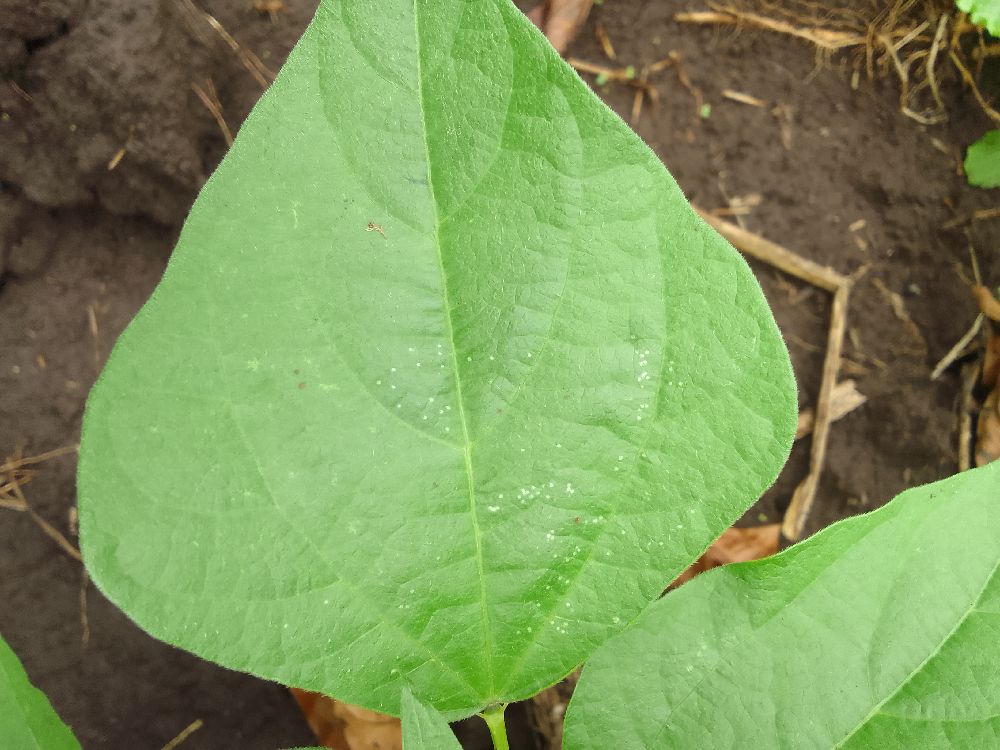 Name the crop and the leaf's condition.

common bean, healthy
